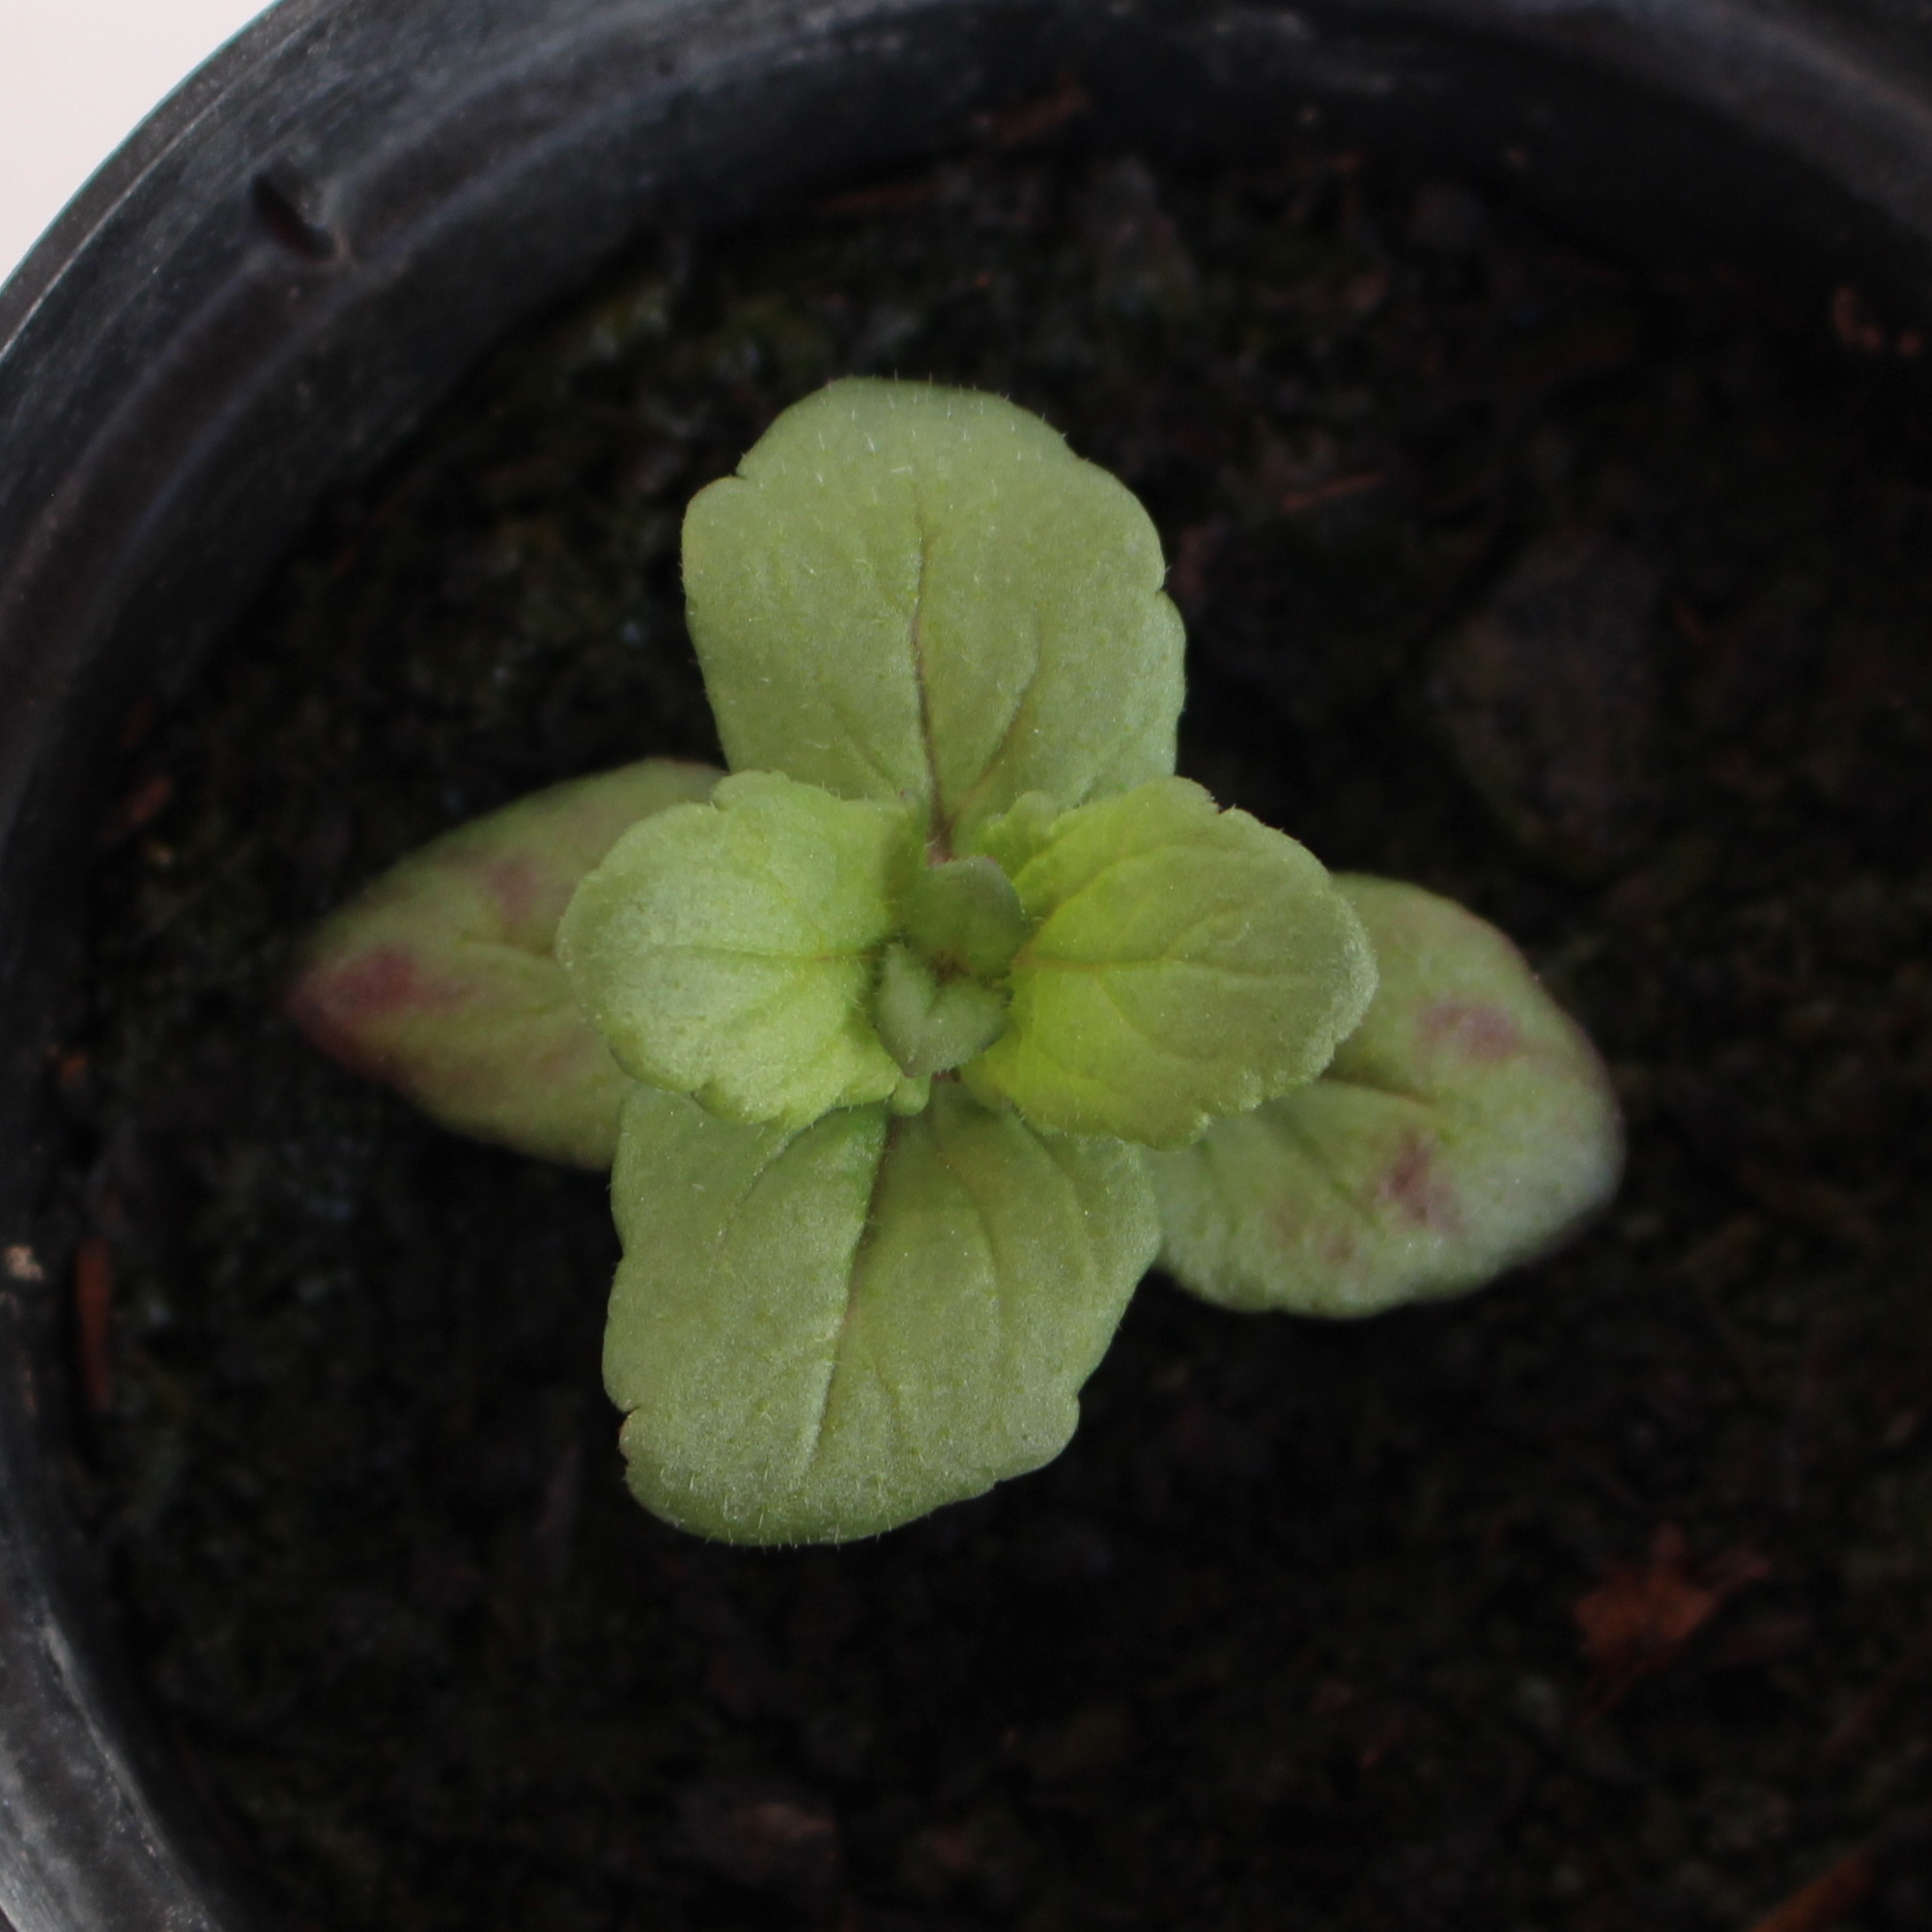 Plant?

Veronica persica
